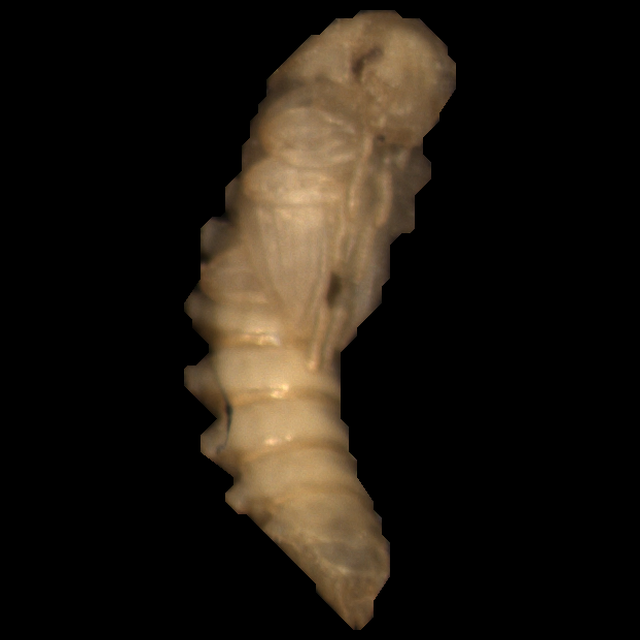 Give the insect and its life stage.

mealworm pupa
